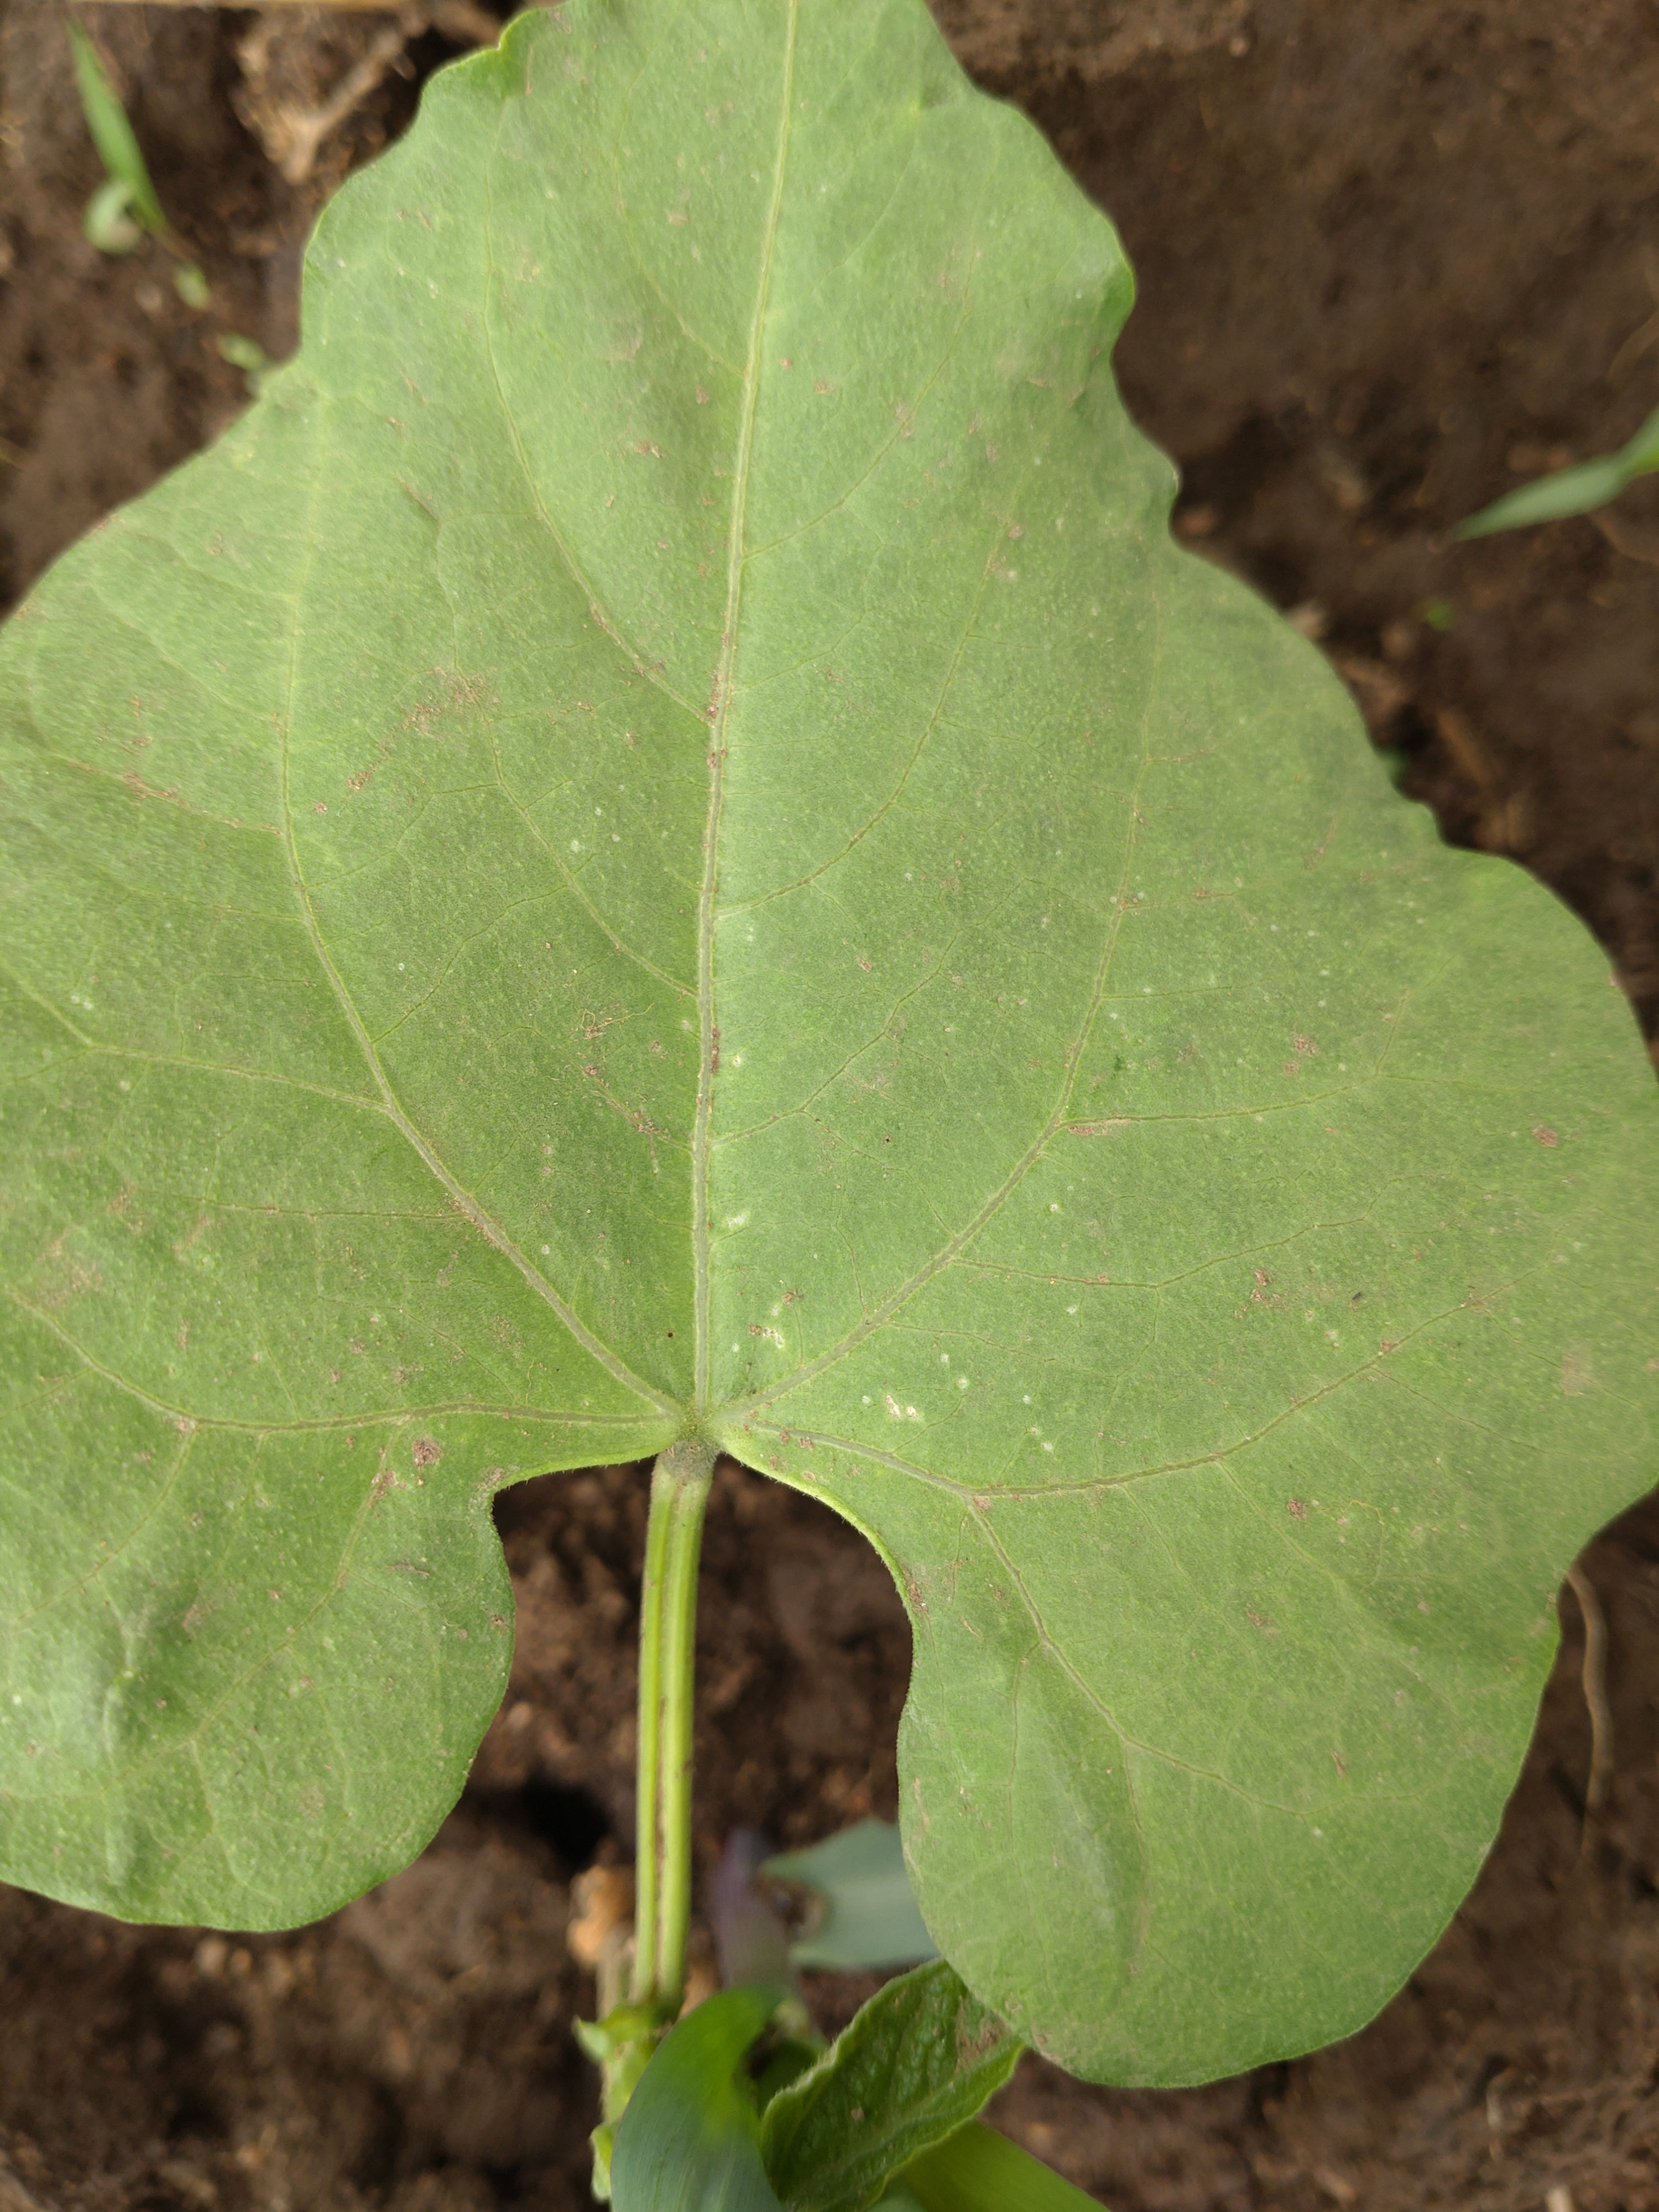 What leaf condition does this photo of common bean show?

healthy
